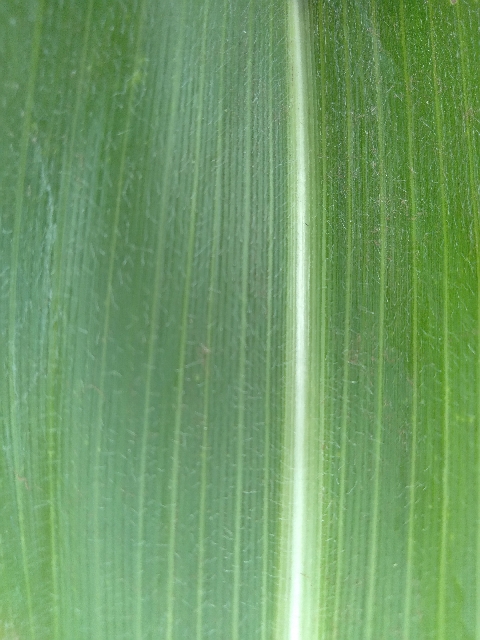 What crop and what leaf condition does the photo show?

maize, healthy
